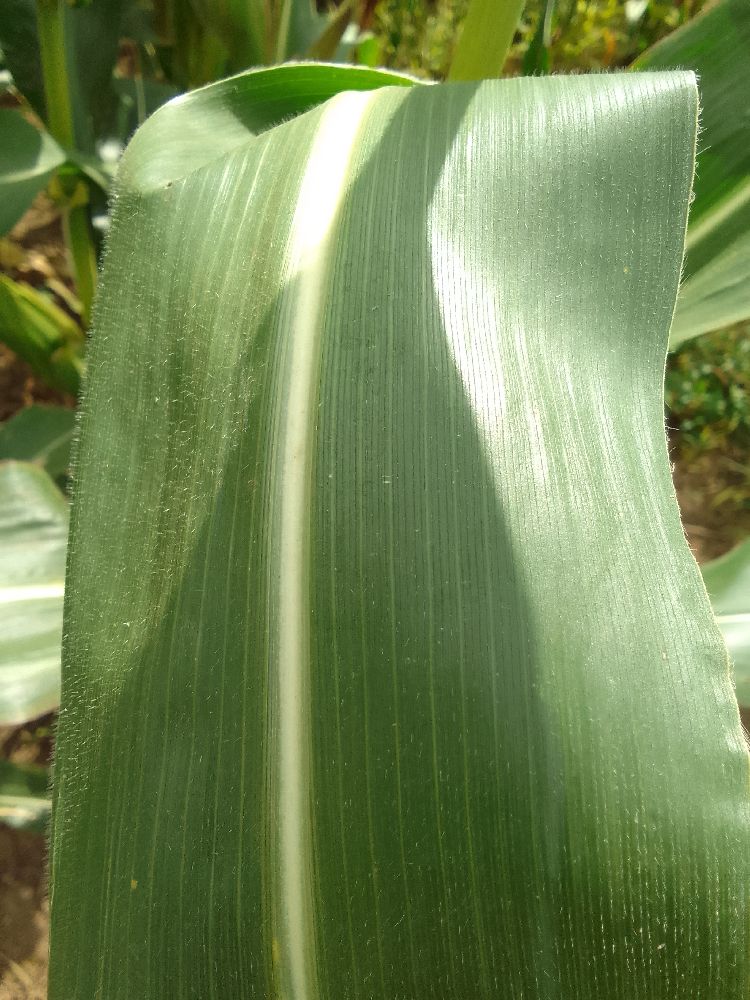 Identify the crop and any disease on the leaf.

maize, healthy
